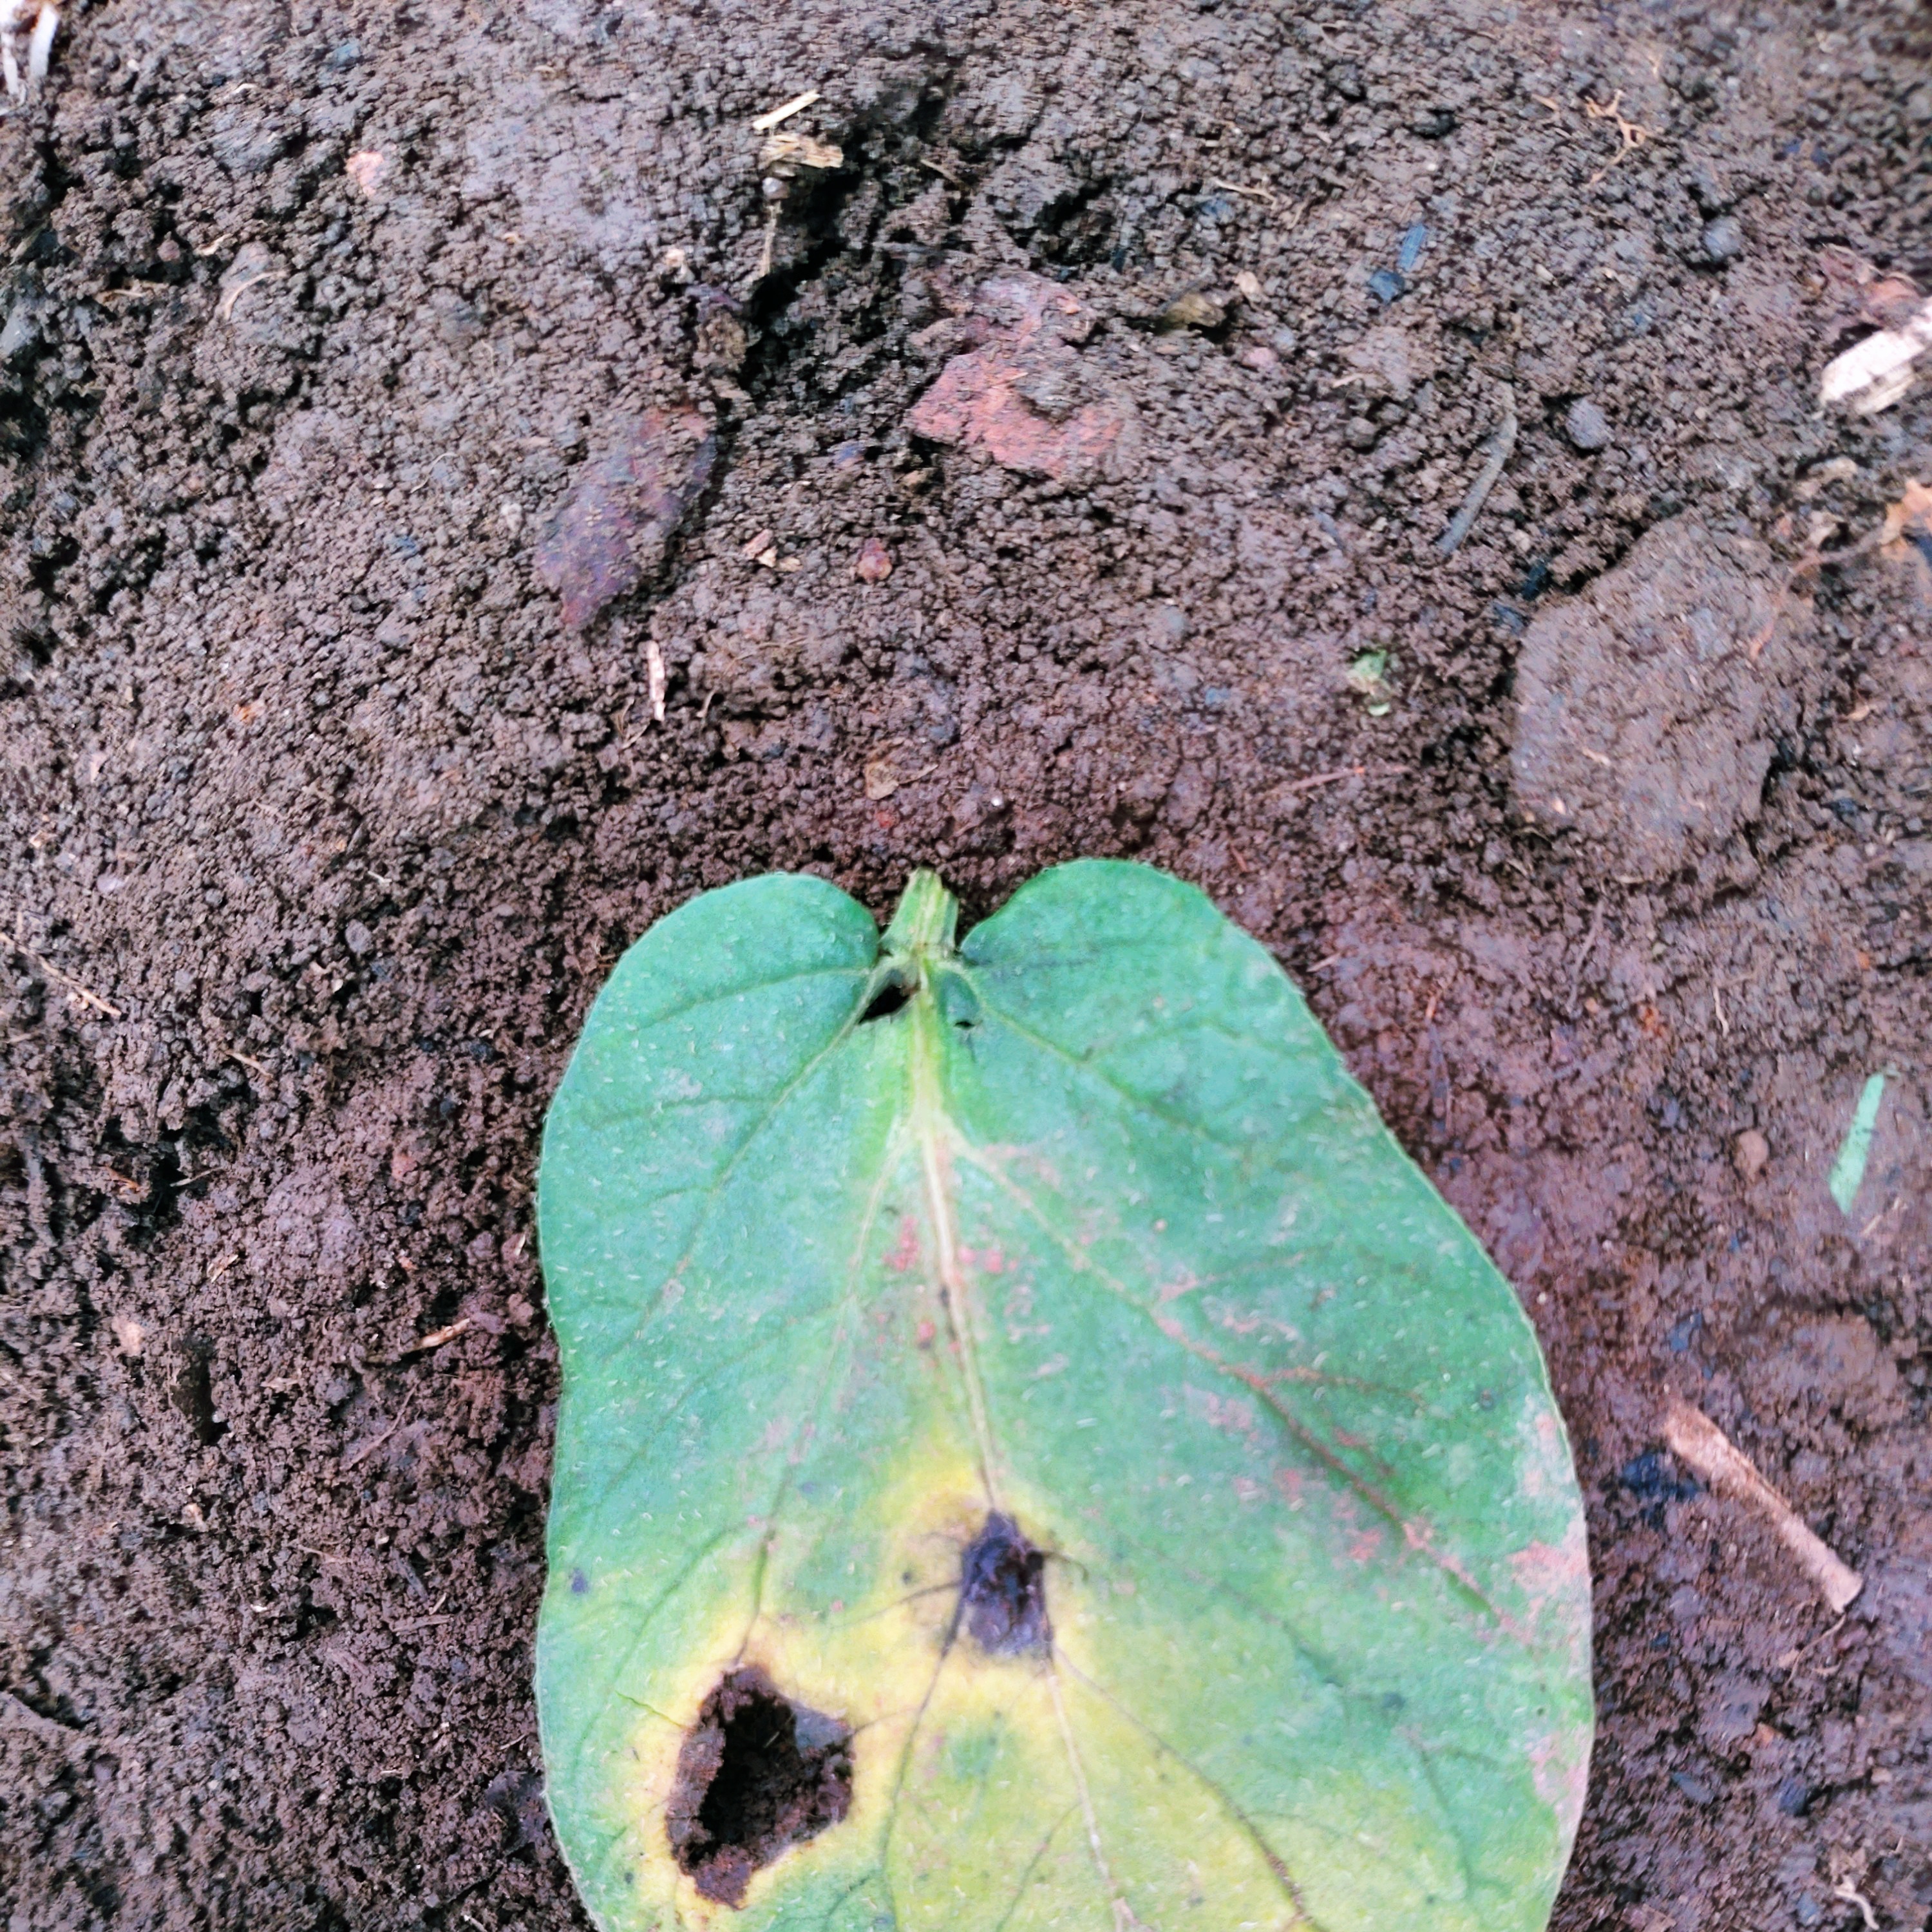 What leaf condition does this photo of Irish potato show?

late blight
